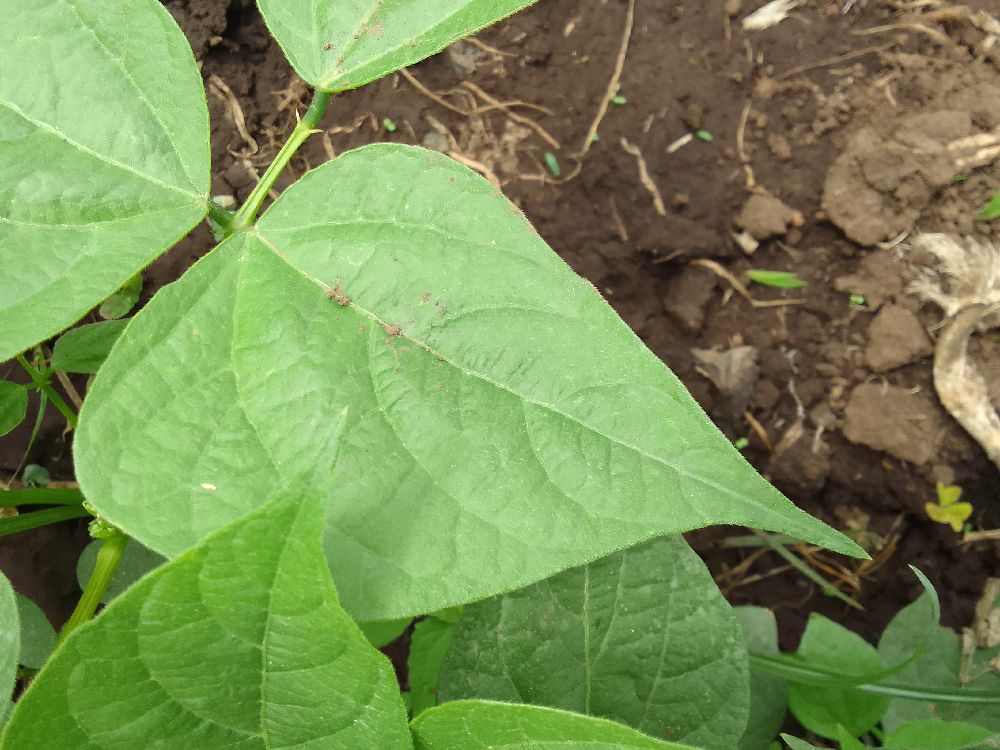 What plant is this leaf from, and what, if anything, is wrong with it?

common bean, healthy
